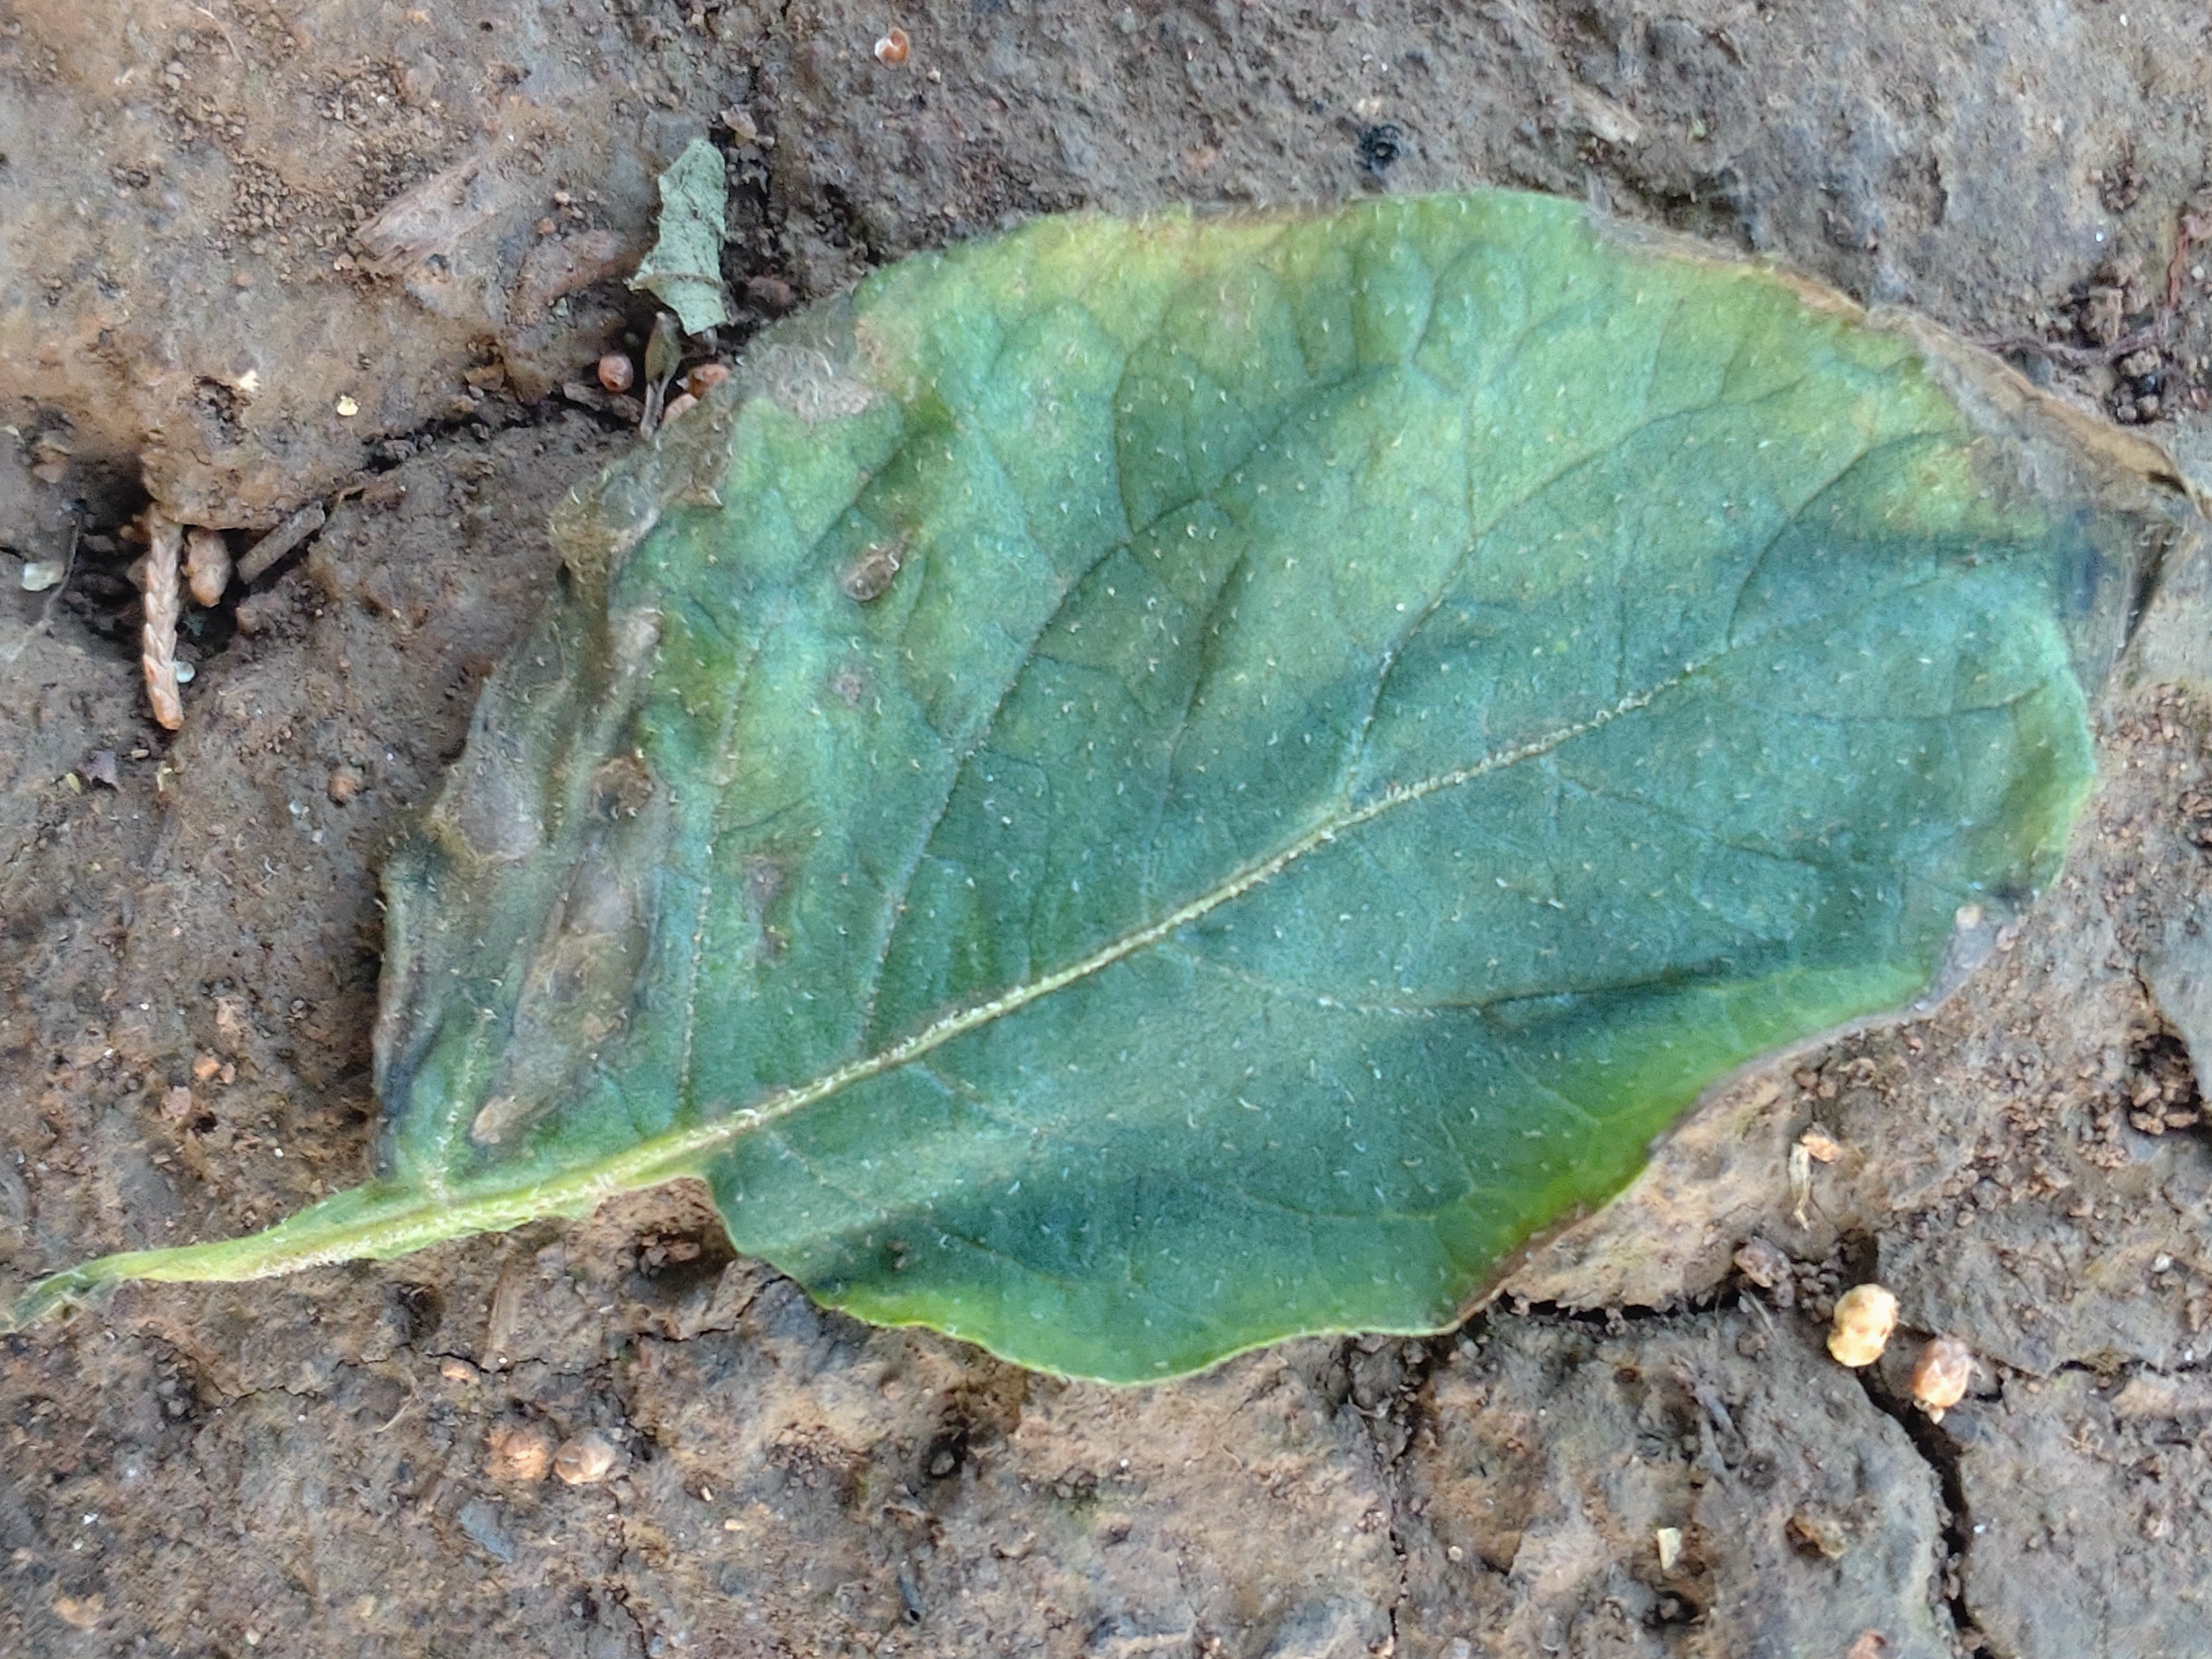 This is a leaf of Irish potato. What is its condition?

early blight
